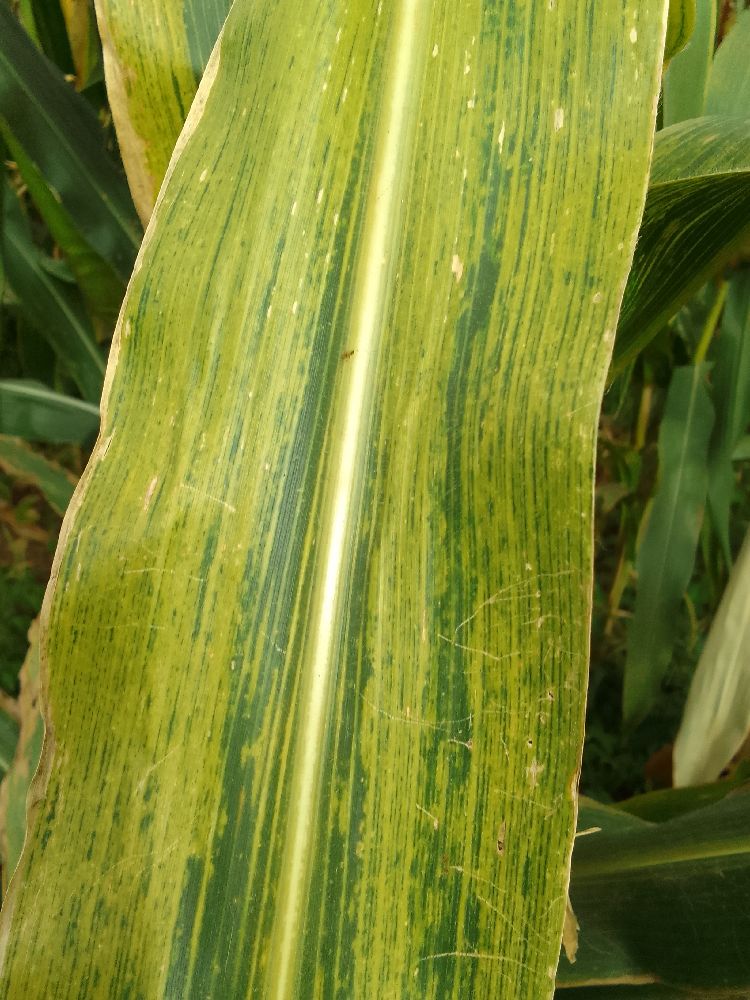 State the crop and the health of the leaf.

maize, maize lethal necrosis
